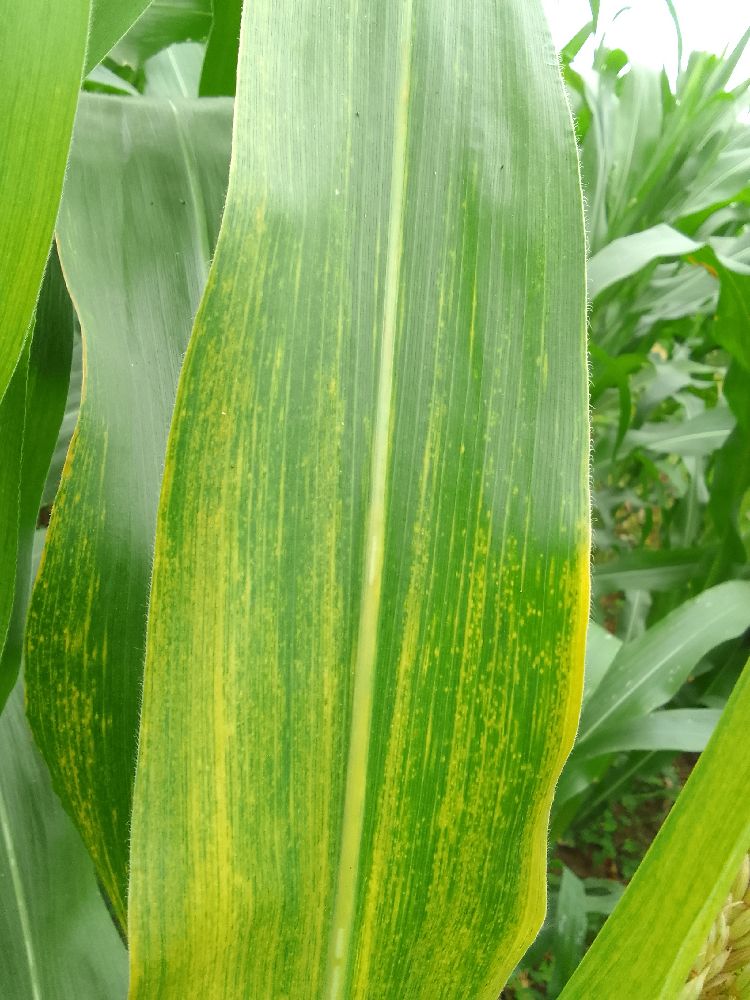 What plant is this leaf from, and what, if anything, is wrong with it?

maize, maize lethal necrosis
